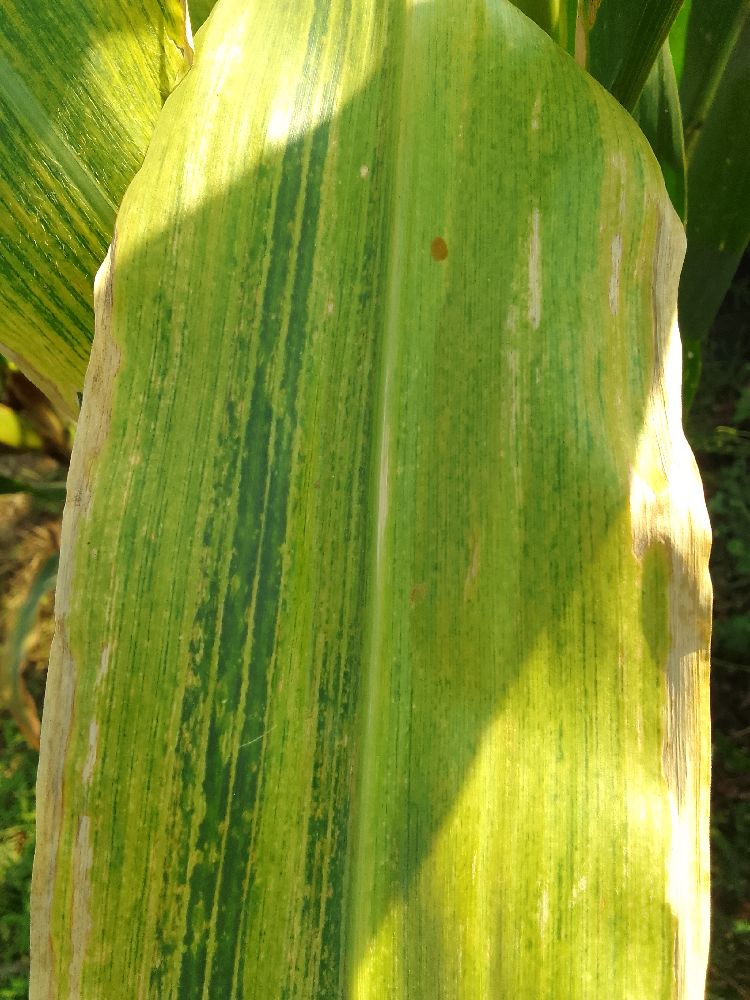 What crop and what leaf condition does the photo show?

maize, maize lethal necrosis
